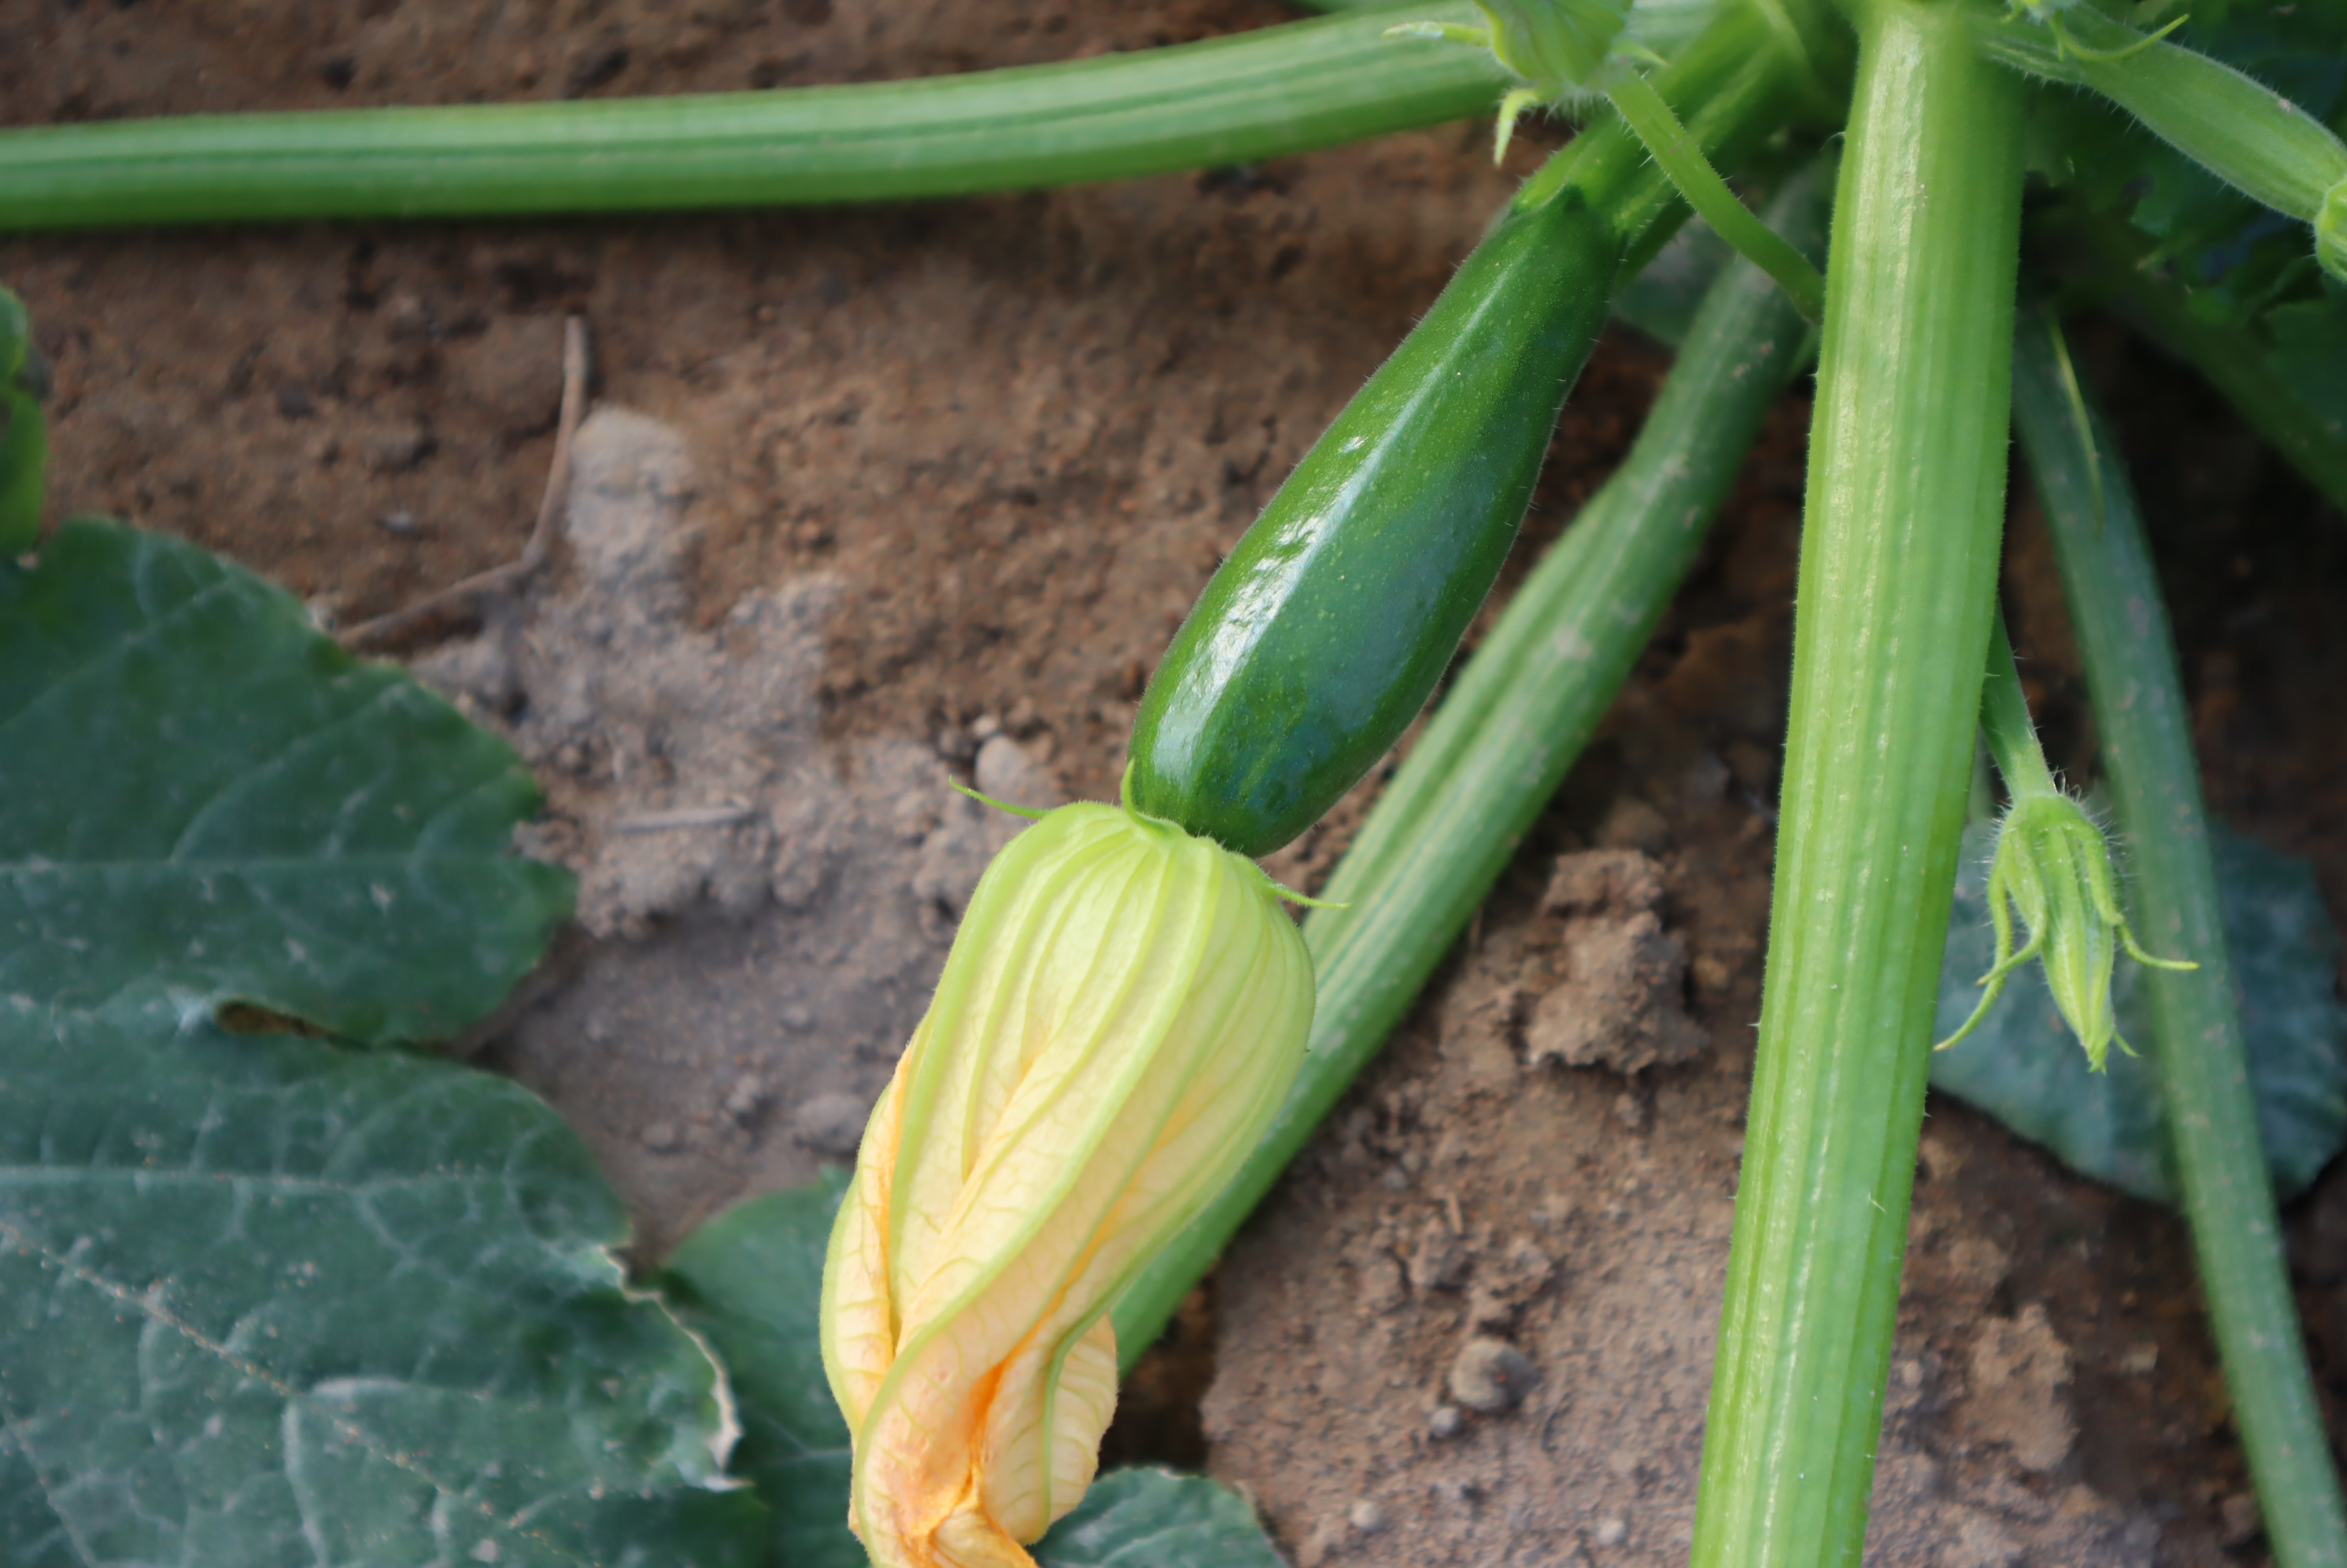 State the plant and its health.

zucchini, healthy
